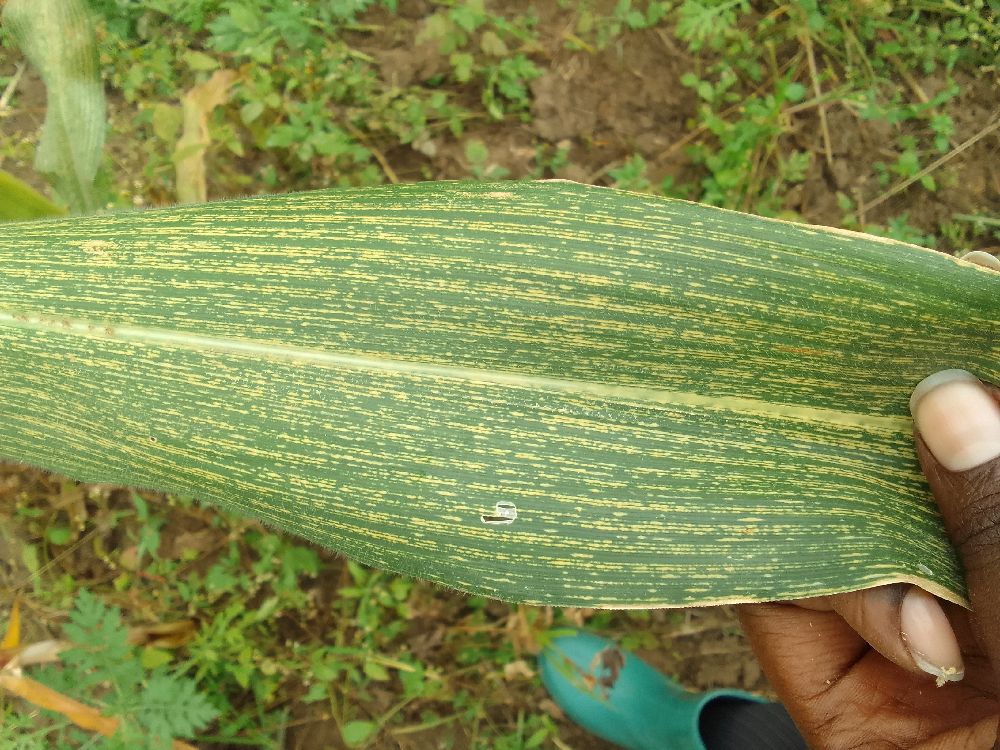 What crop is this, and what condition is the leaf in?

maize, maize streak virus
